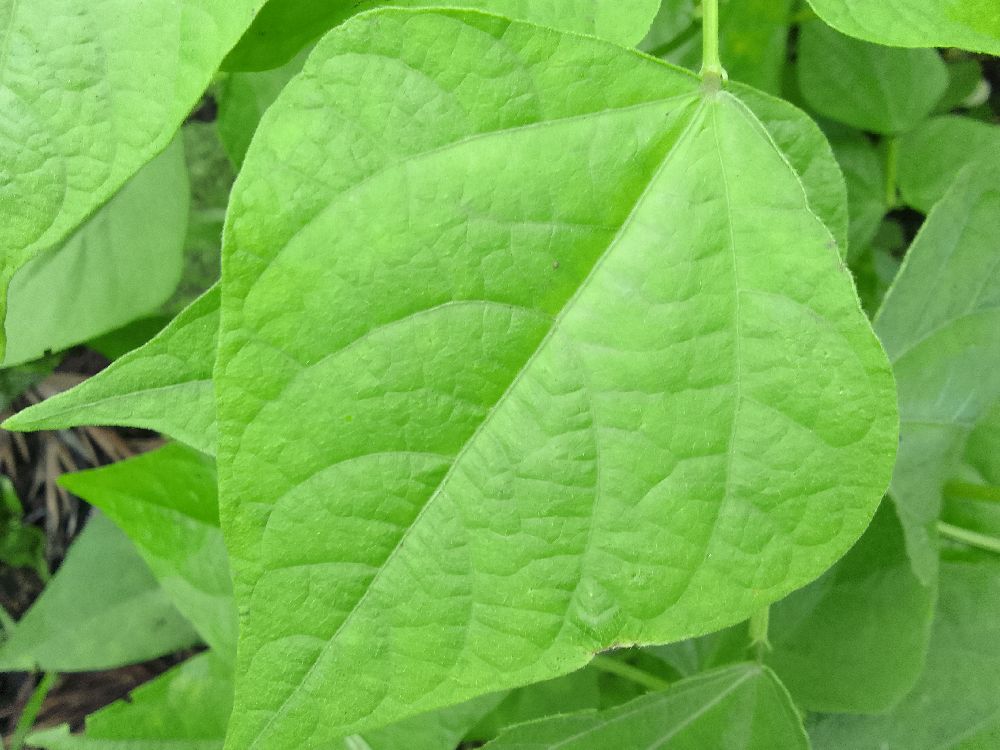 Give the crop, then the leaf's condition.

common bean, healthy
